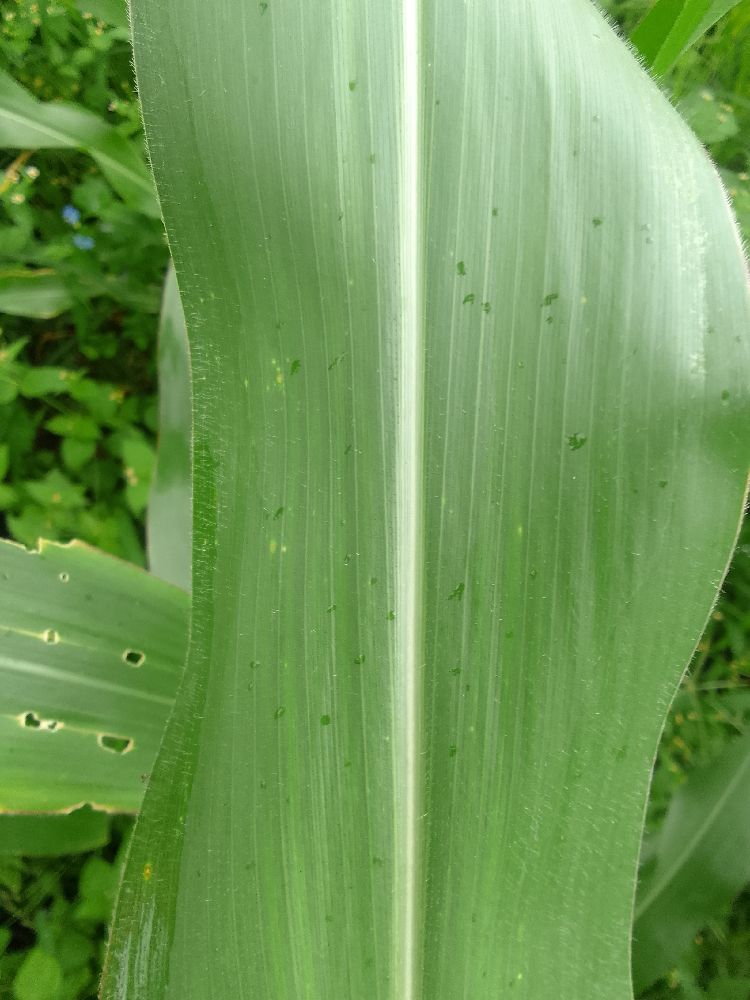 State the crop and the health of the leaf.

maize, healthy
